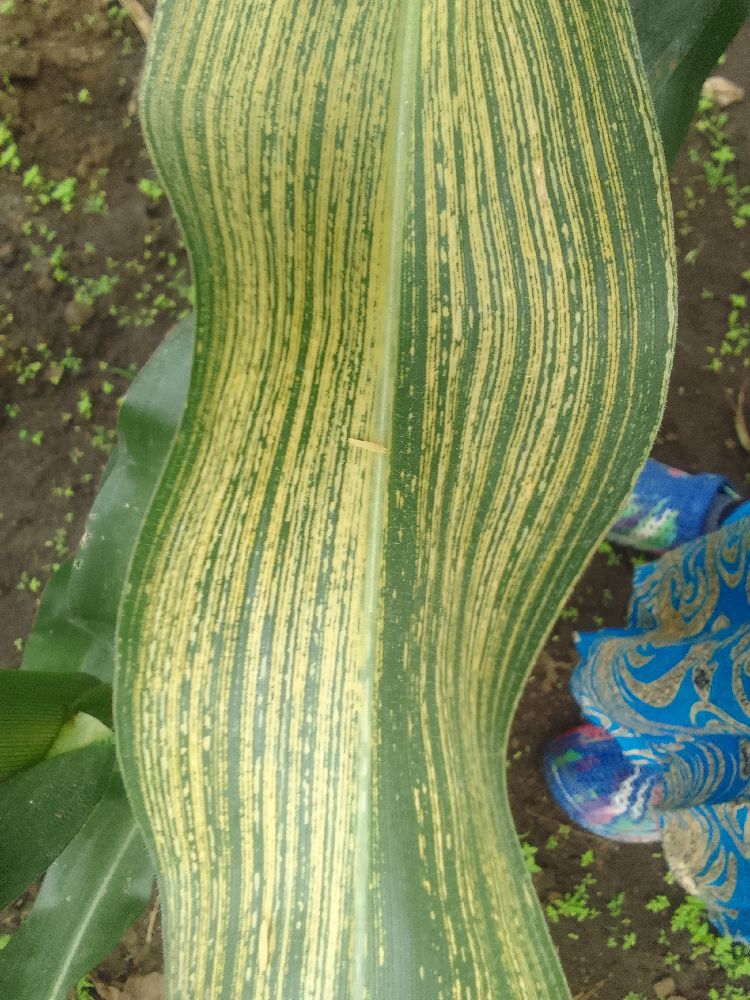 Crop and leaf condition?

maize, maize streak virus
